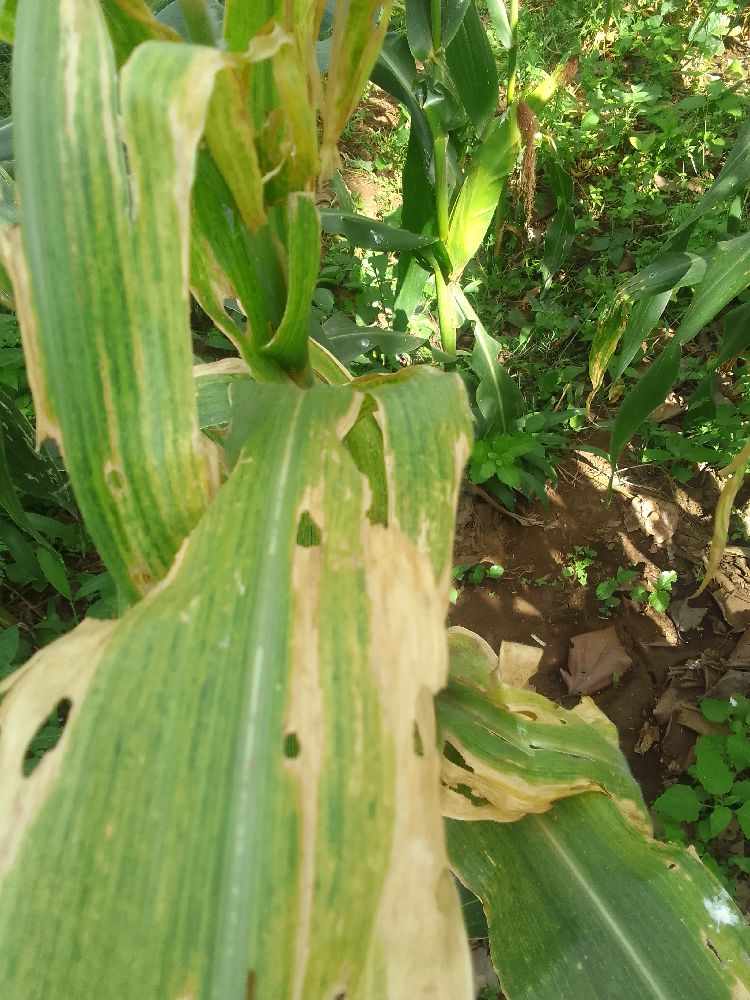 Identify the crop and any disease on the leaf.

maize, maize lethal necrosis
